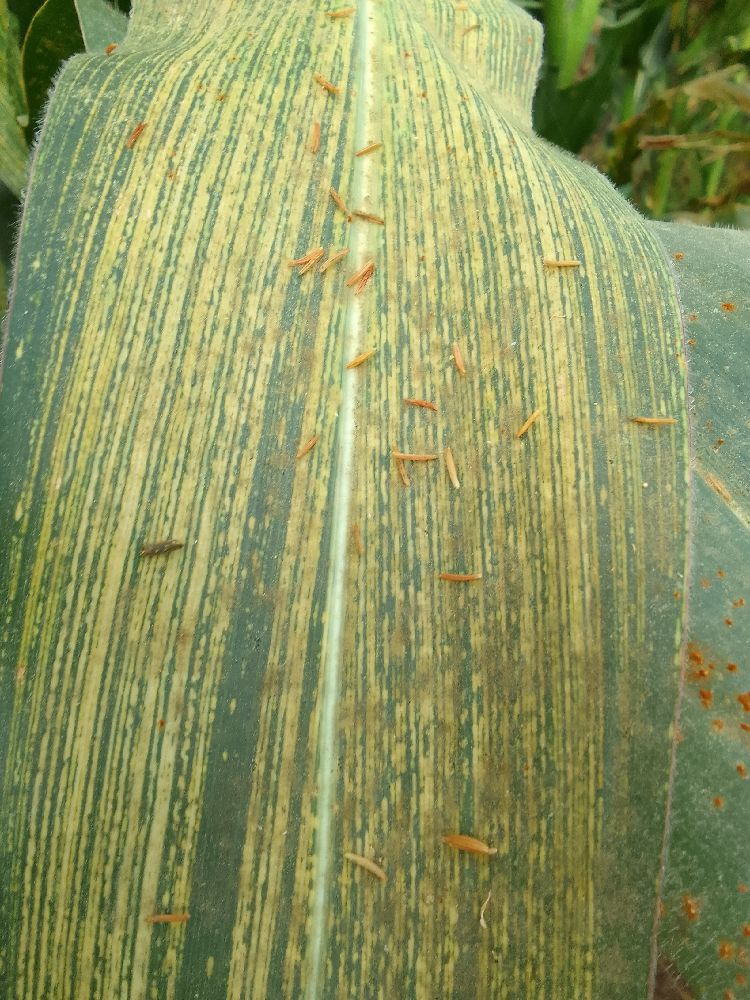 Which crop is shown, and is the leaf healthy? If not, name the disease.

maize, maize streak virus
